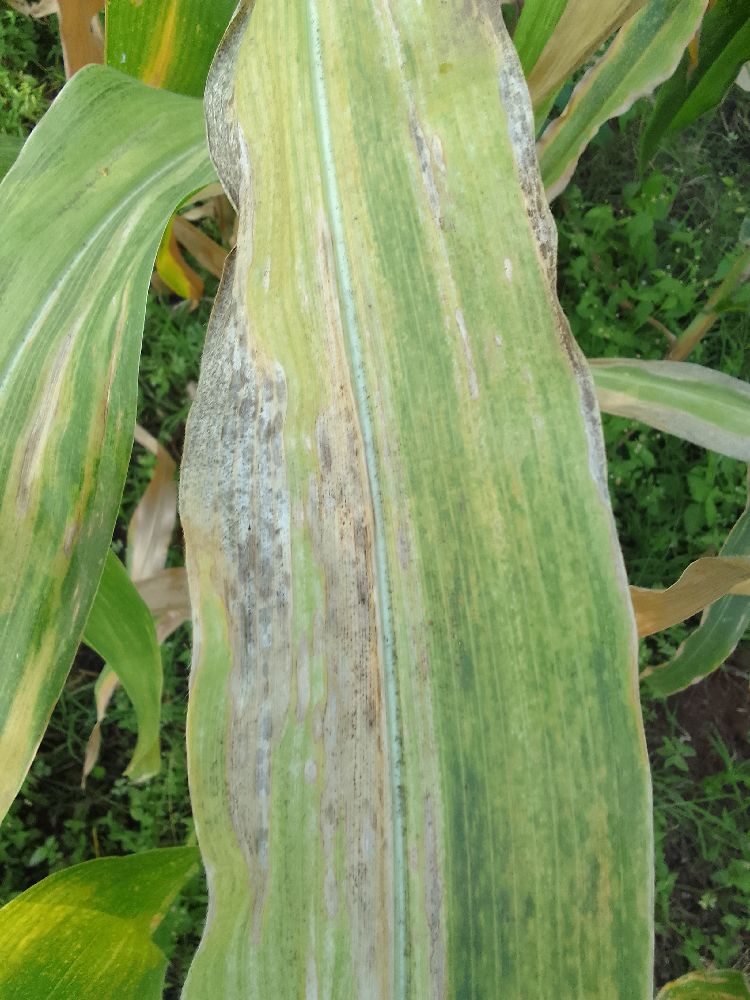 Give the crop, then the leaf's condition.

maize, maize lethal necrosis
